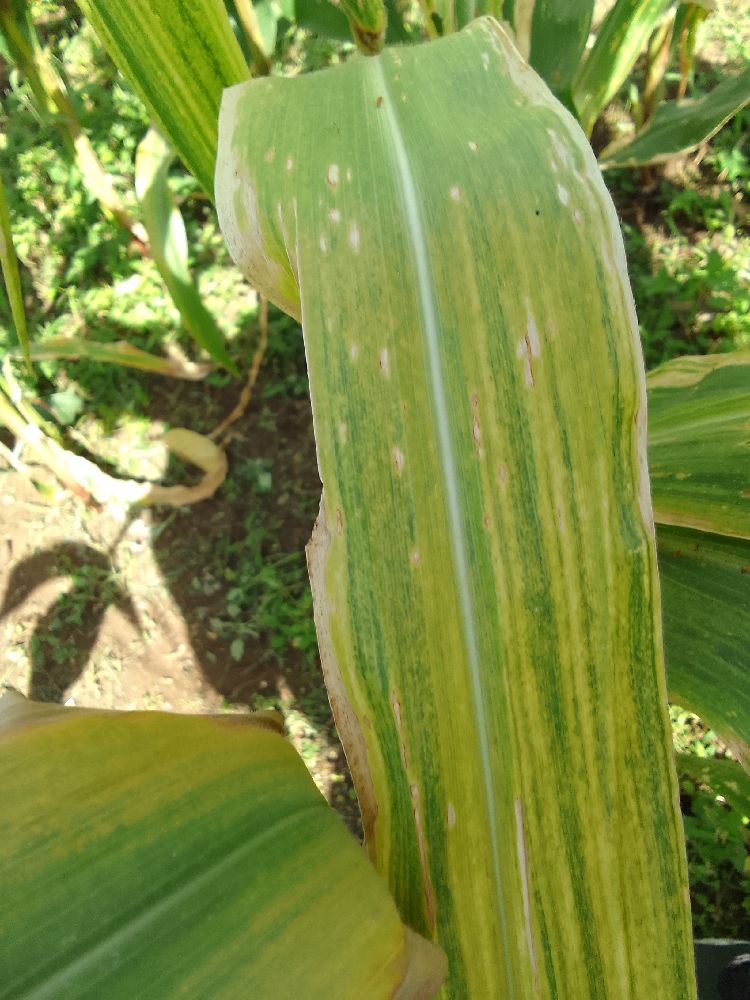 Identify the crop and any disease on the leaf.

maize, maize lethal necrosis
